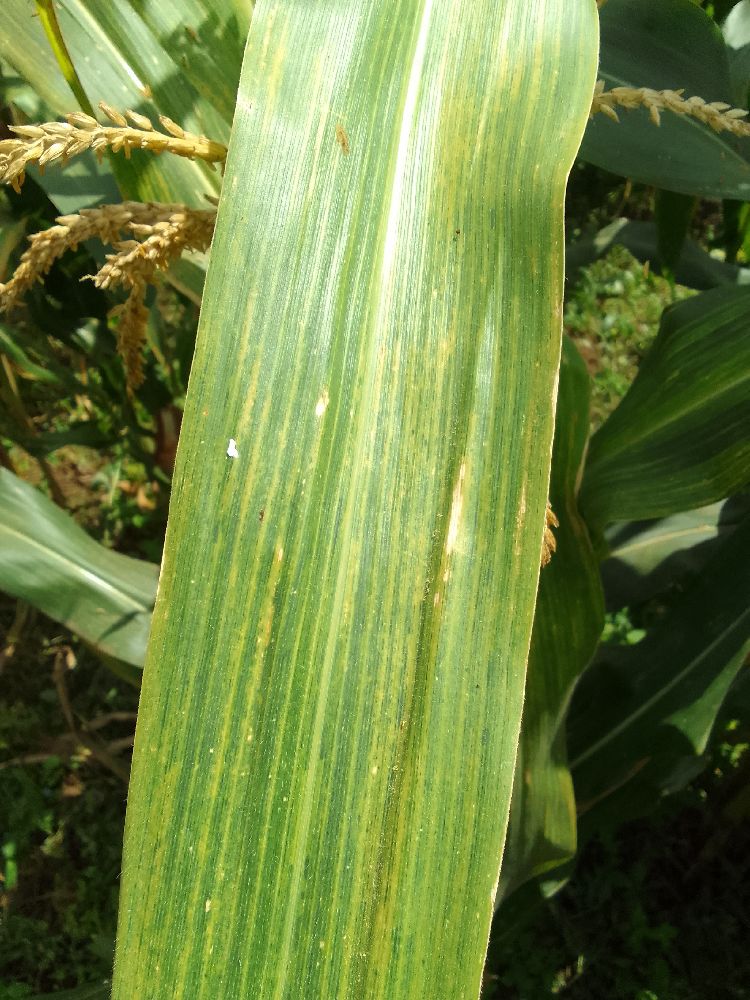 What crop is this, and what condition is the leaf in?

maize, maize lethal necrosis
